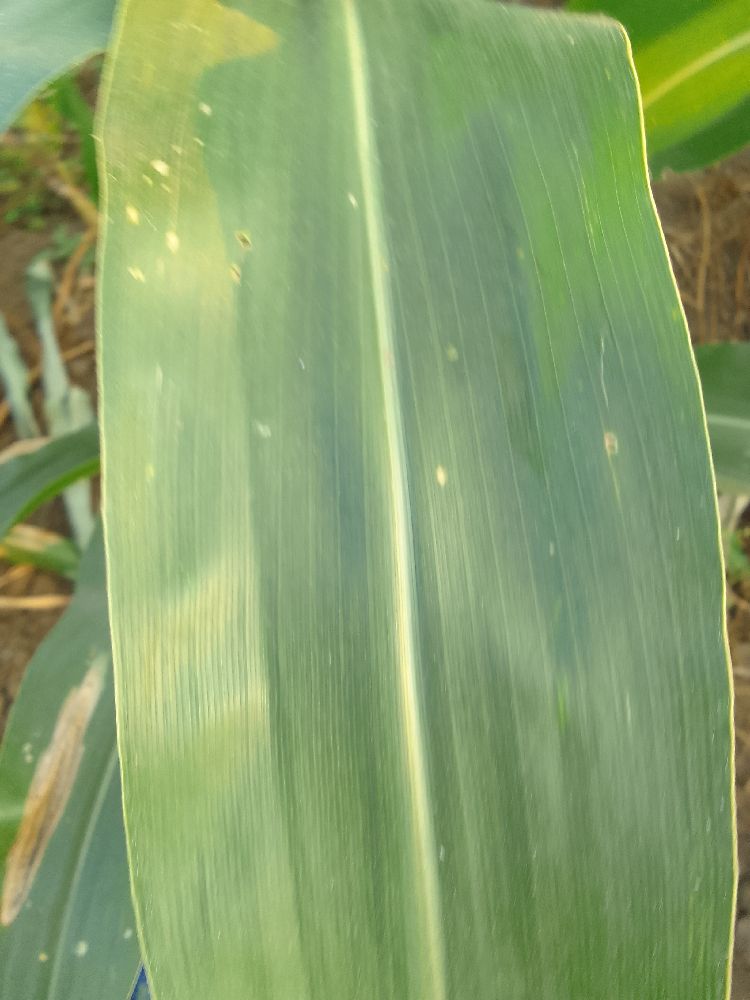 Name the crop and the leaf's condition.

maize, healthy
